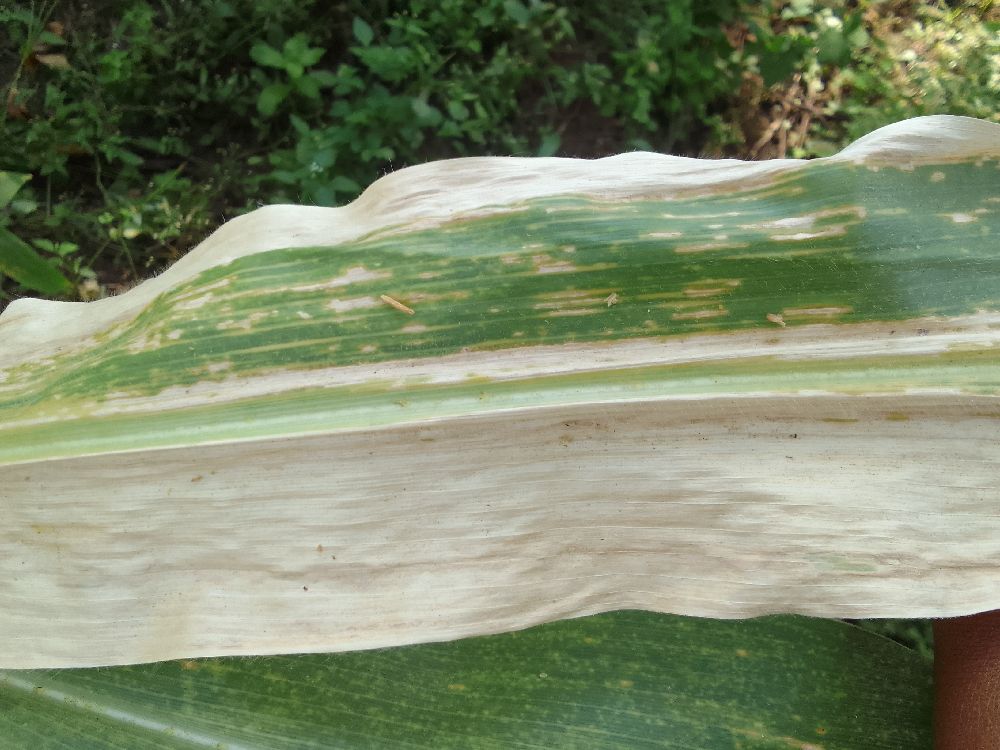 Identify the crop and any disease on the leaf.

maize, maize lethal necrosis
